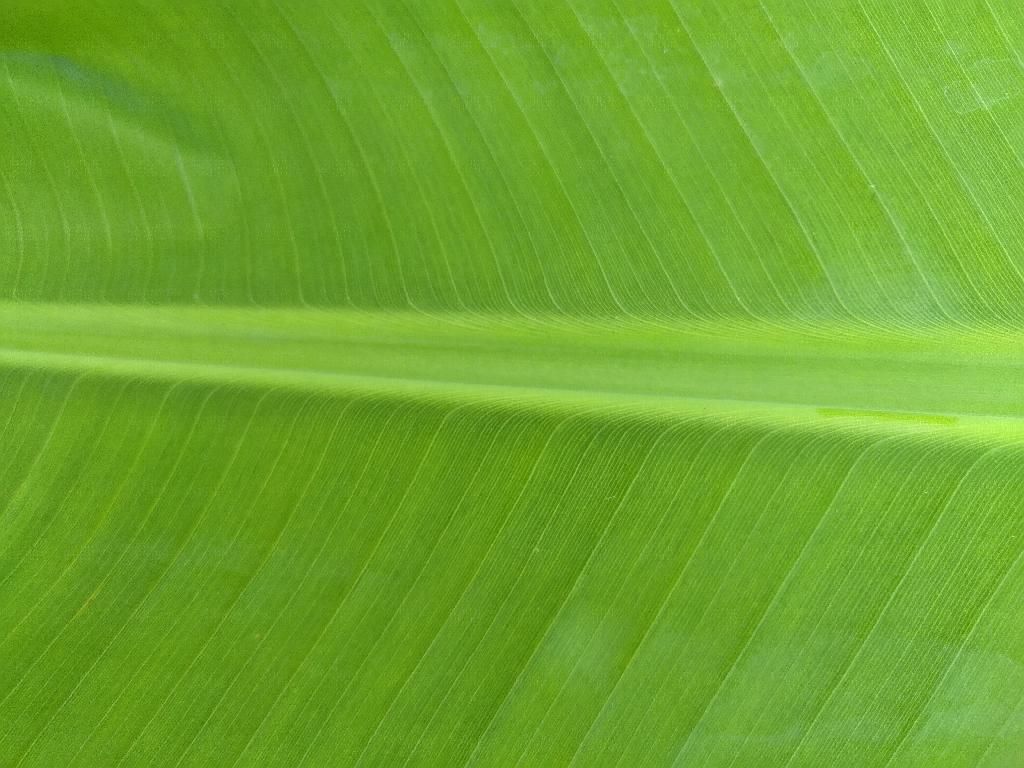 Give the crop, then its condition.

banana, healthy
